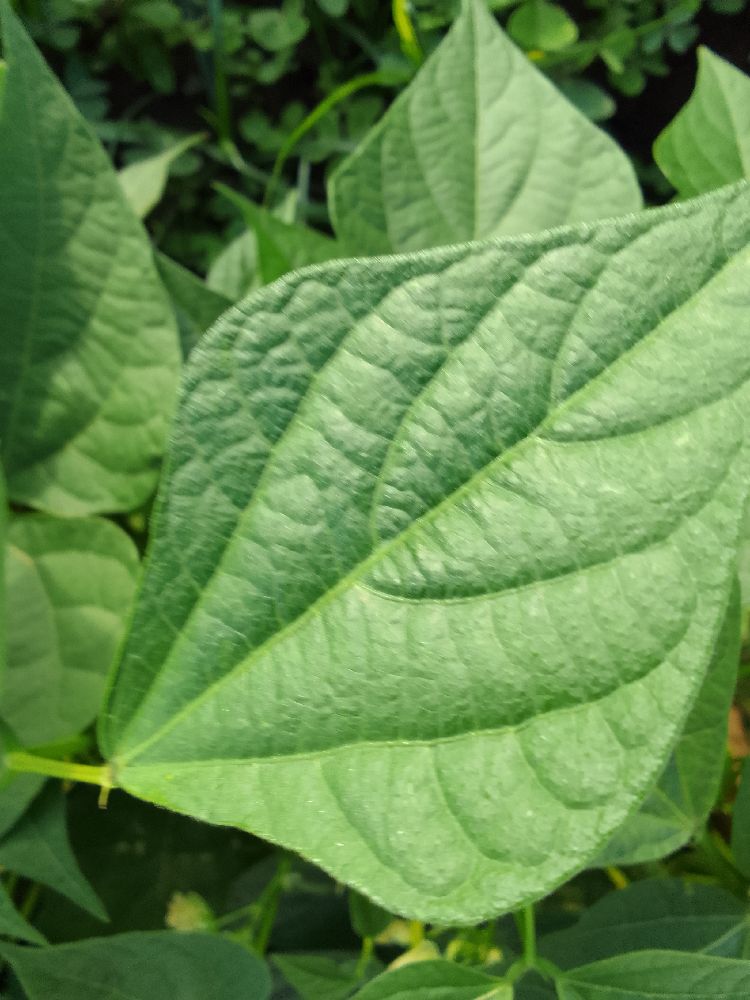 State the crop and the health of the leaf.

common bean, healthy
